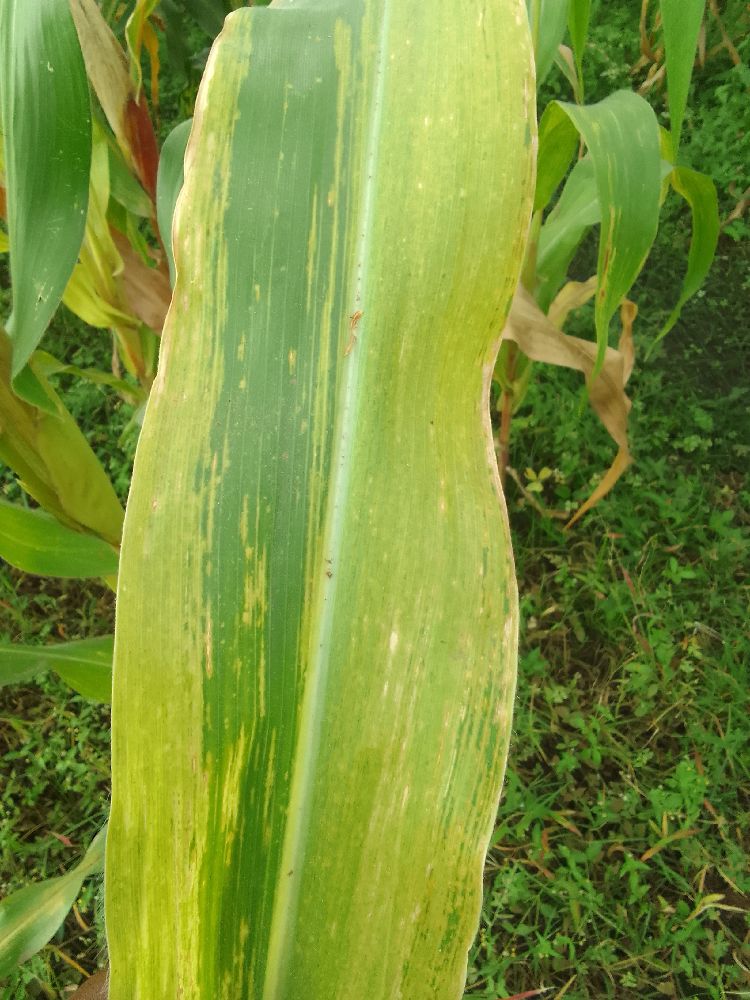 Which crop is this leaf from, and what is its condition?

maize, maize lethal necrosis
